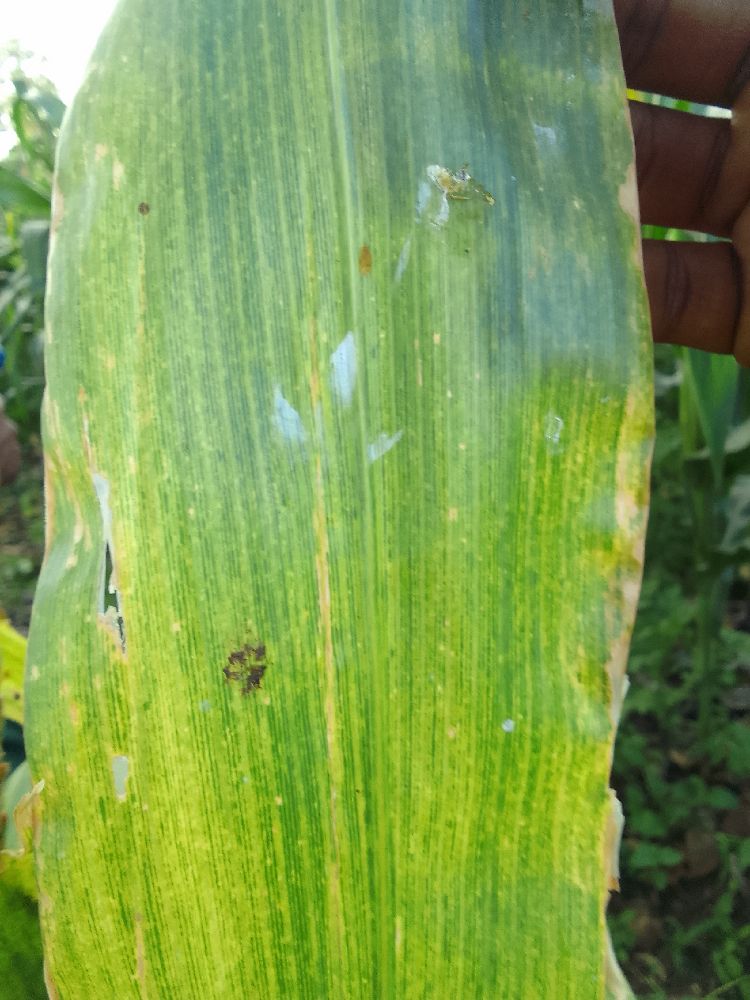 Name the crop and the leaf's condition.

maize, maize lethal necrosis
